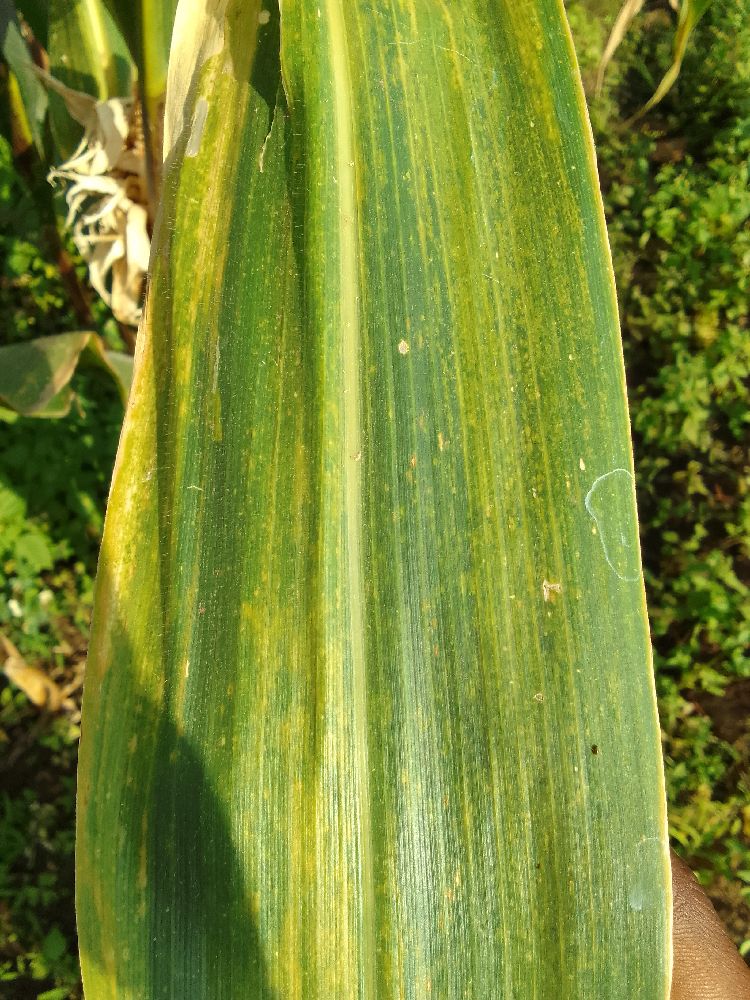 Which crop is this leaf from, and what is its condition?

maize, maize lethal necrosis
